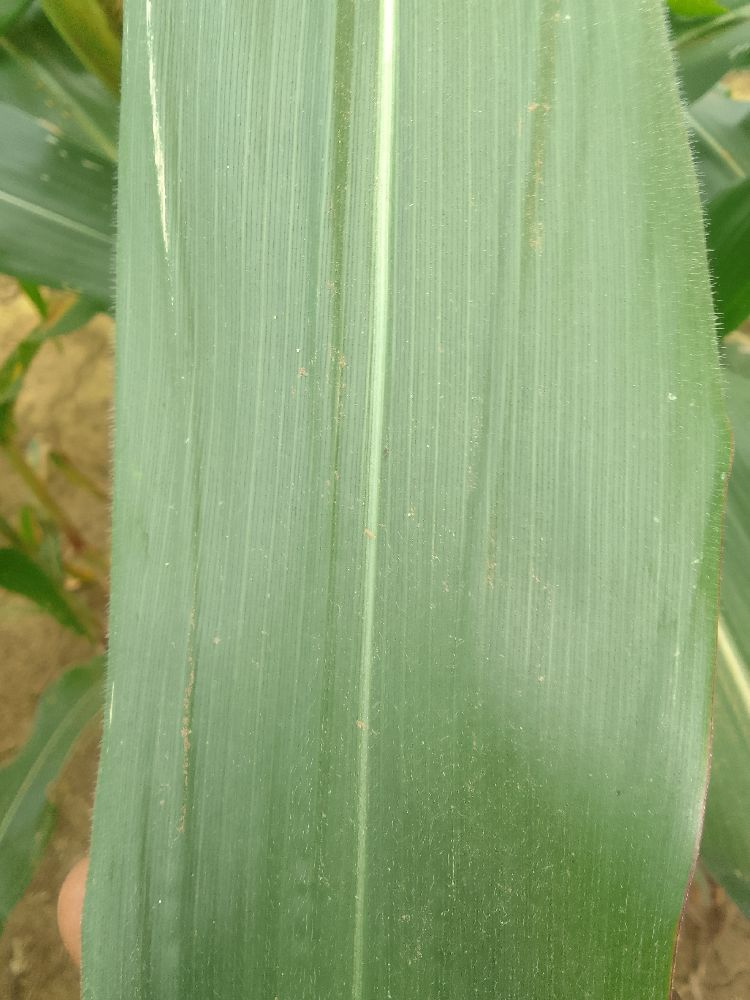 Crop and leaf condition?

maize, healthy
